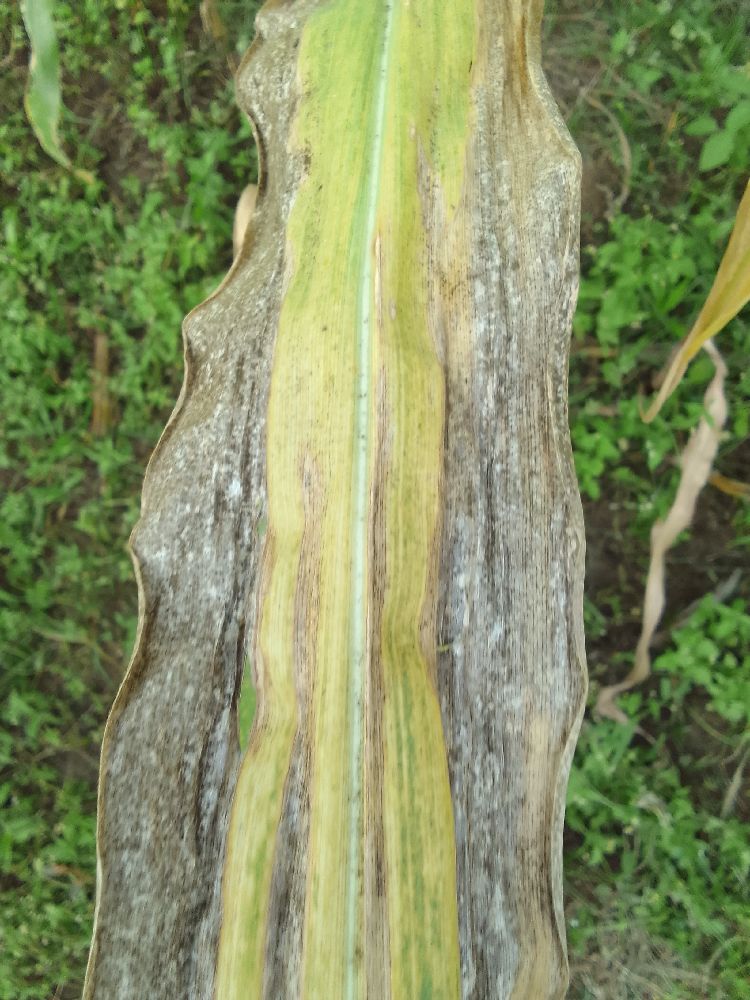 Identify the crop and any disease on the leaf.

maize, maize lethal necrosis
